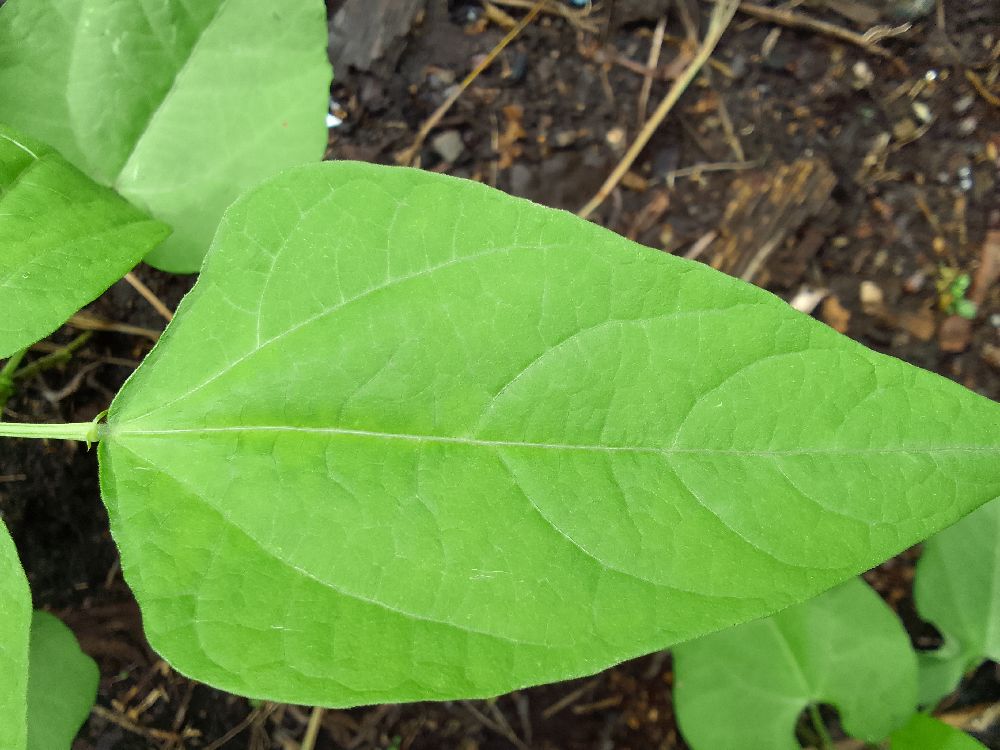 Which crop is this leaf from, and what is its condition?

common bean, healthy
